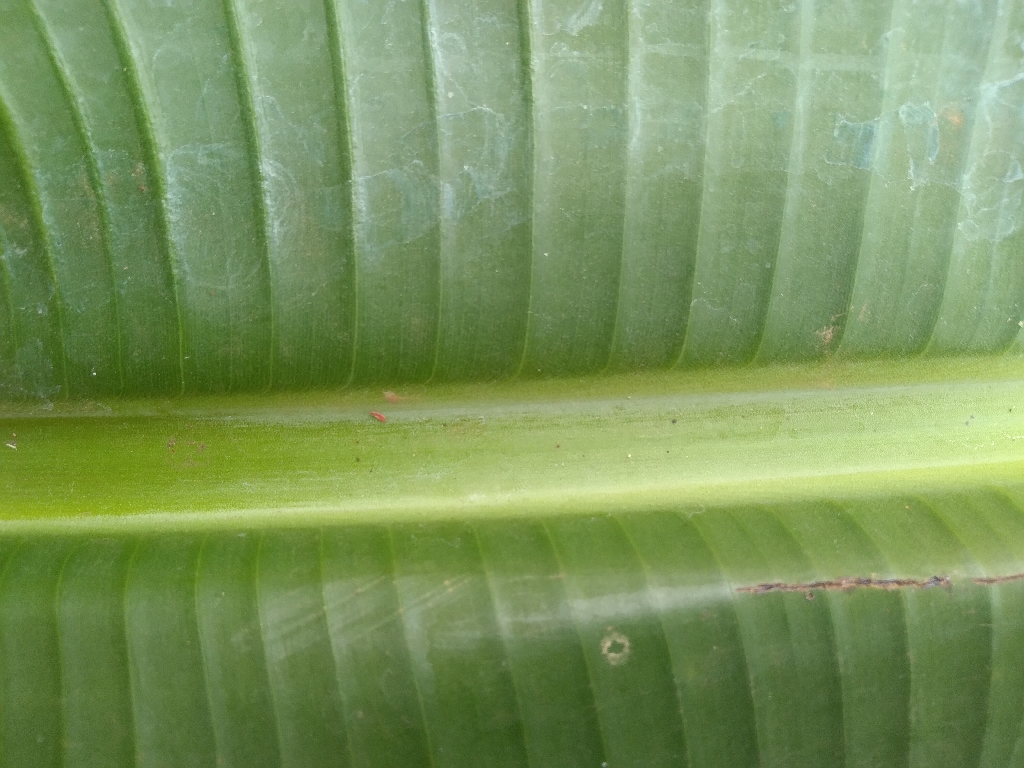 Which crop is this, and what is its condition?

banana, healthy
